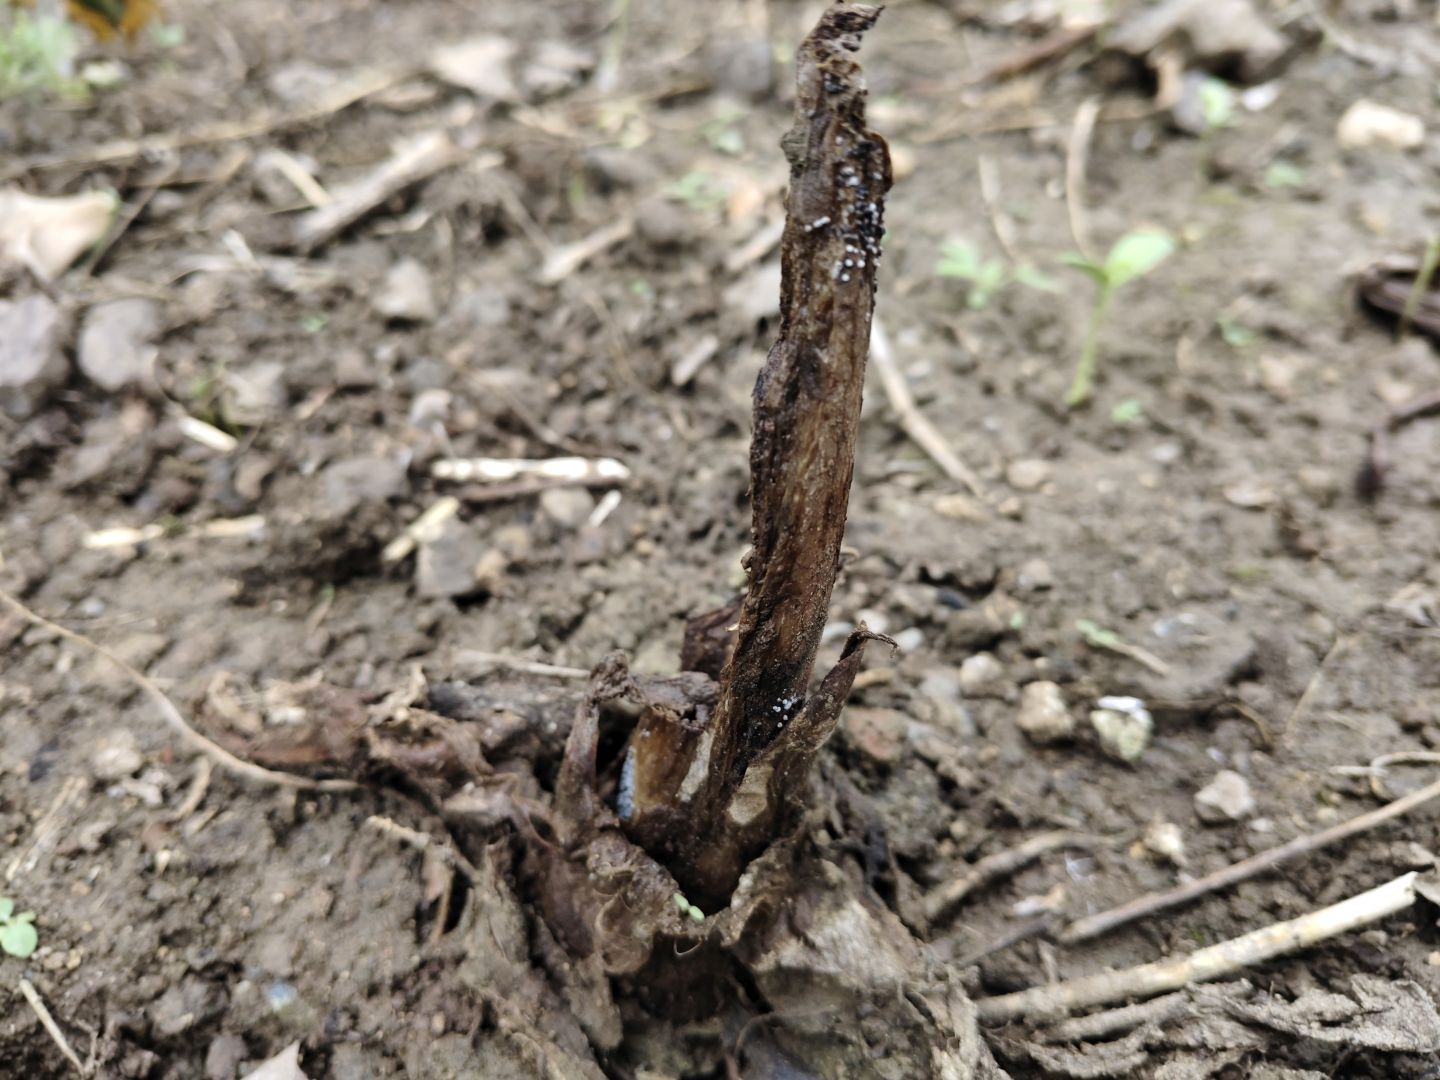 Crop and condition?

taro, root rot
